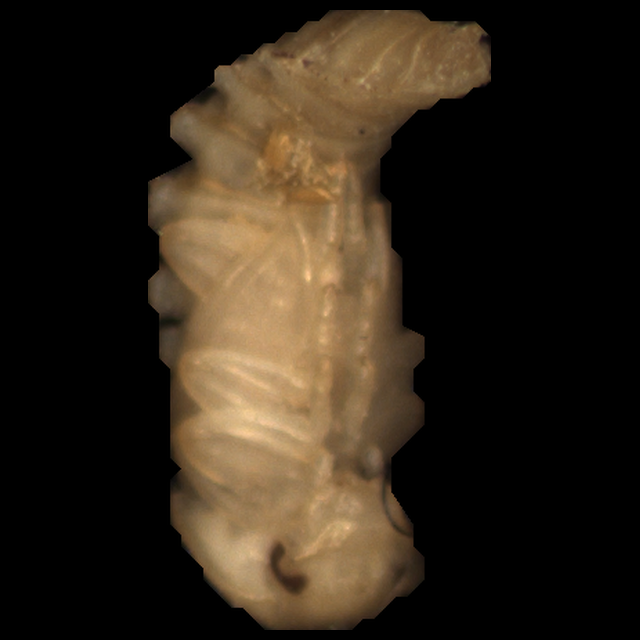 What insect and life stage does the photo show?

mealworm pupa
